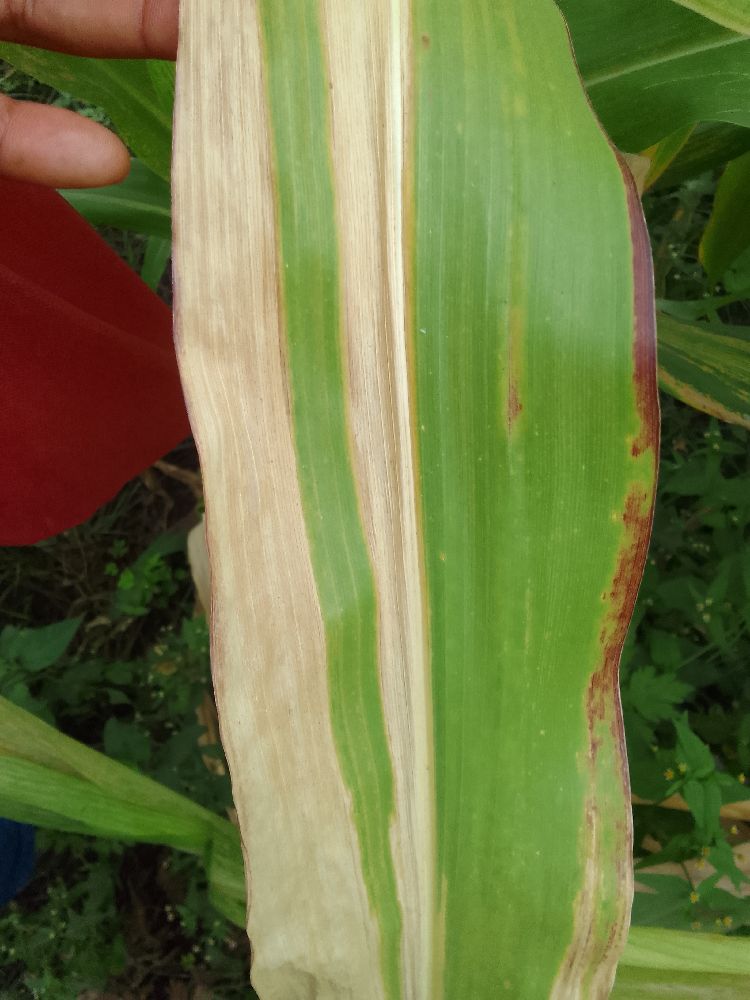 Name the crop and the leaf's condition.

maize, maize lethal necrosis
